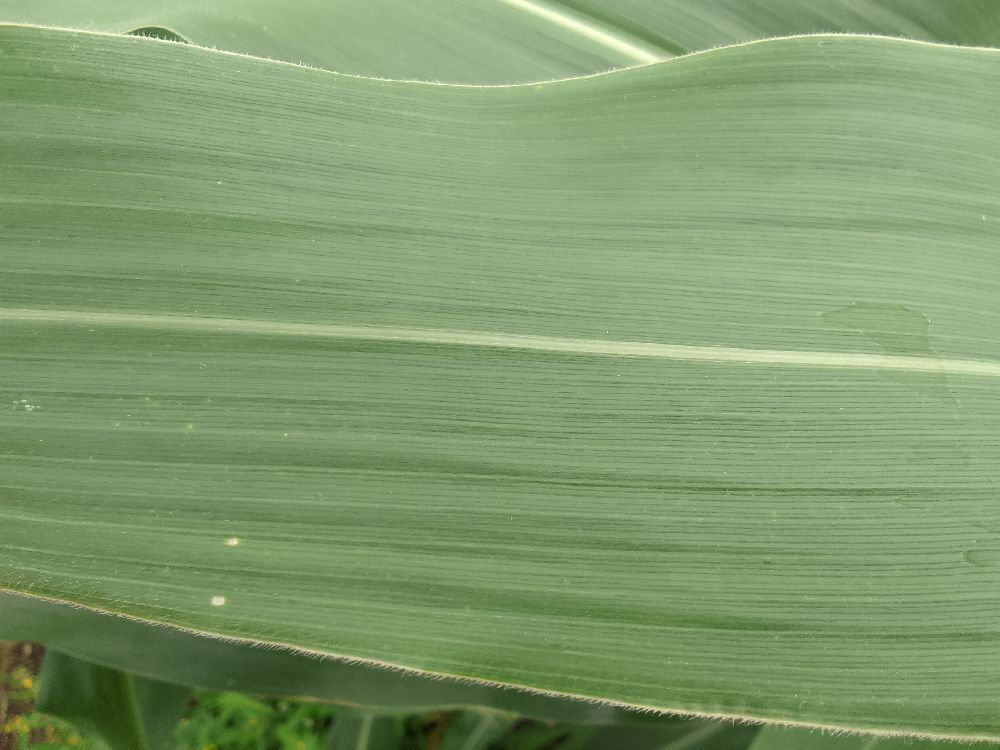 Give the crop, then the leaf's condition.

maize, healthy
